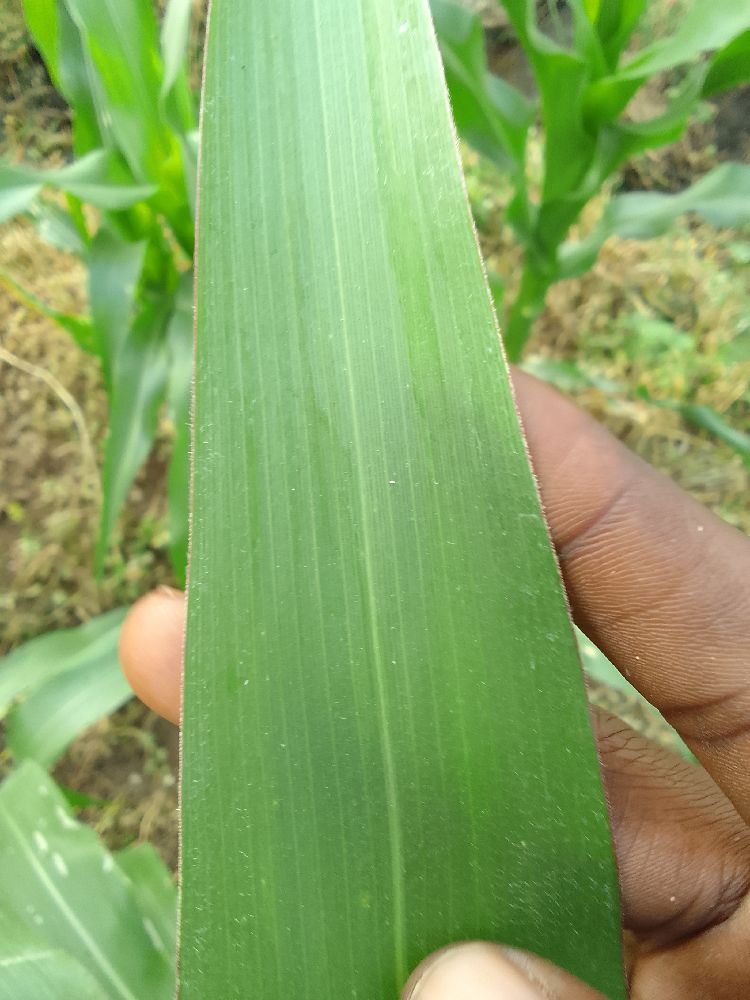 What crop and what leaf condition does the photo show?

maize, healthy
